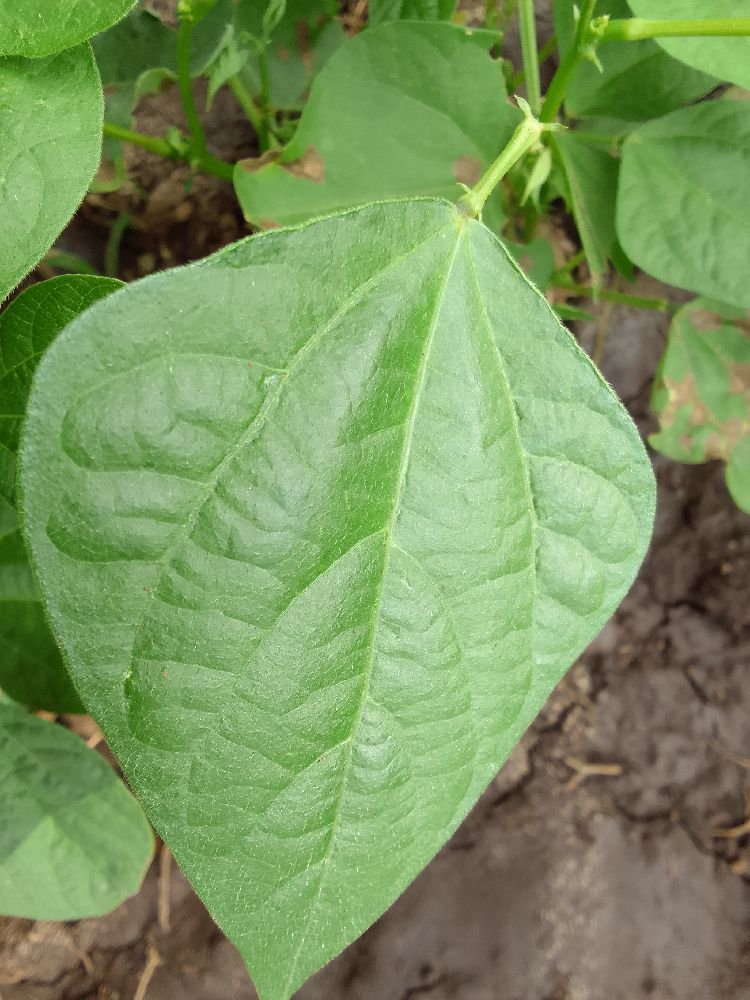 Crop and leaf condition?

common bean, healthy
